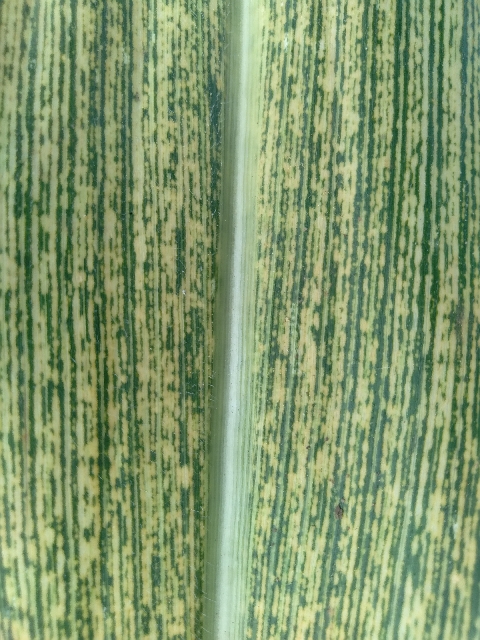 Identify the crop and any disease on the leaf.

maize, maize streak virus
